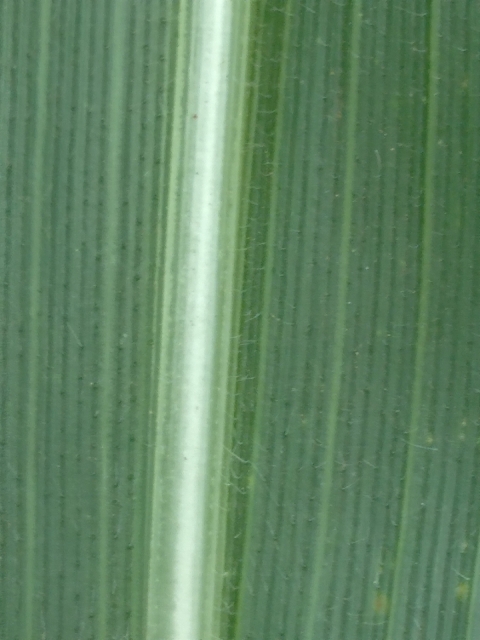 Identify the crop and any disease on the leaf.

maize, healthy
